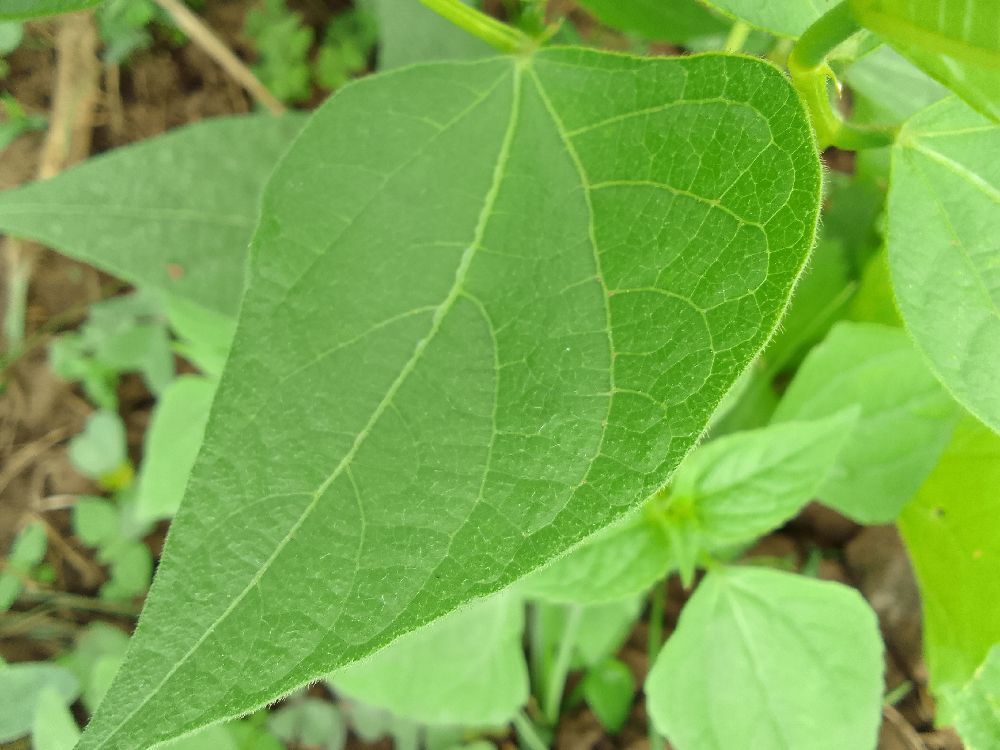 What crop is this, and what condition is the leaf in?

common bean, healthy
